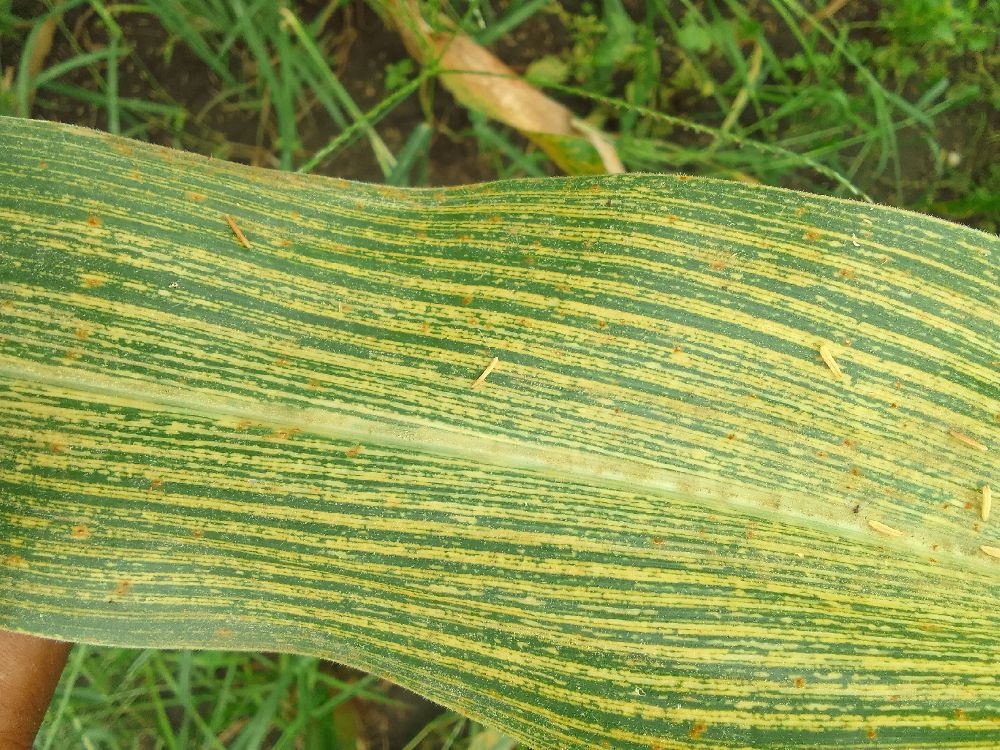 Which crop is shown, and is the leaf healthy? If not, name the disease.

maize, maize streak virus
